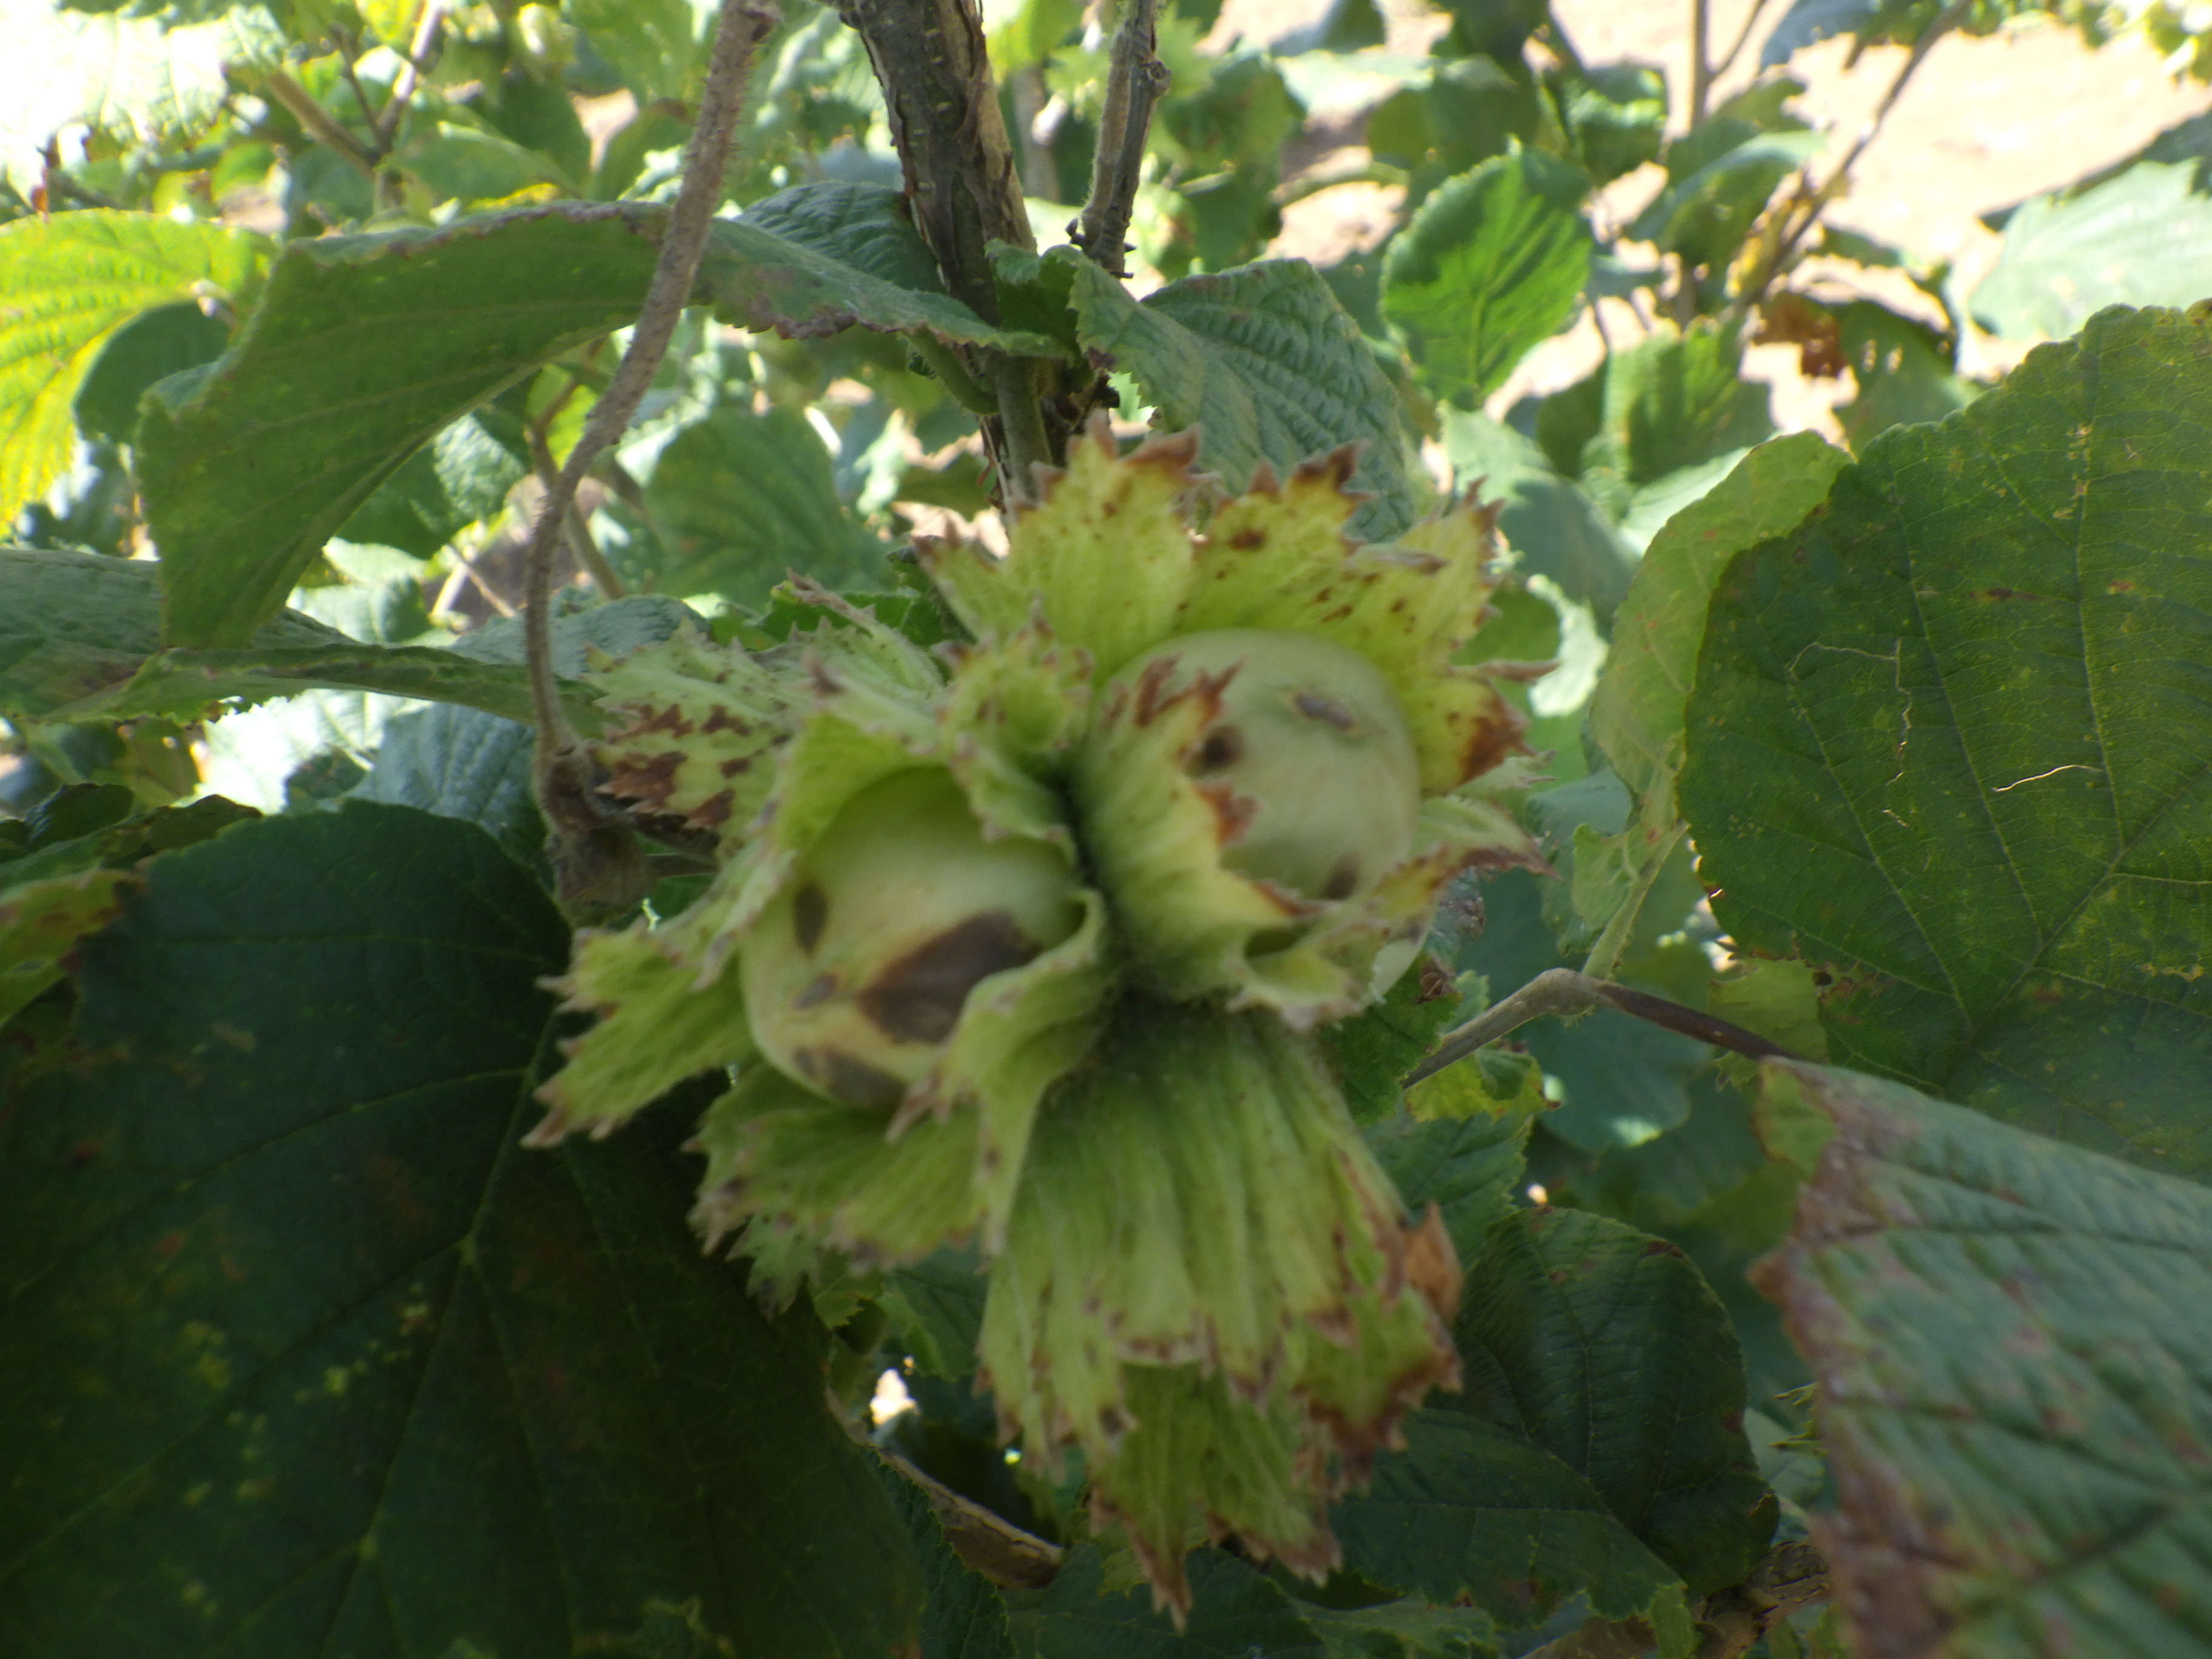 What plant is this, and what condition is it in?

hazel, bacterial spot, sunburn
